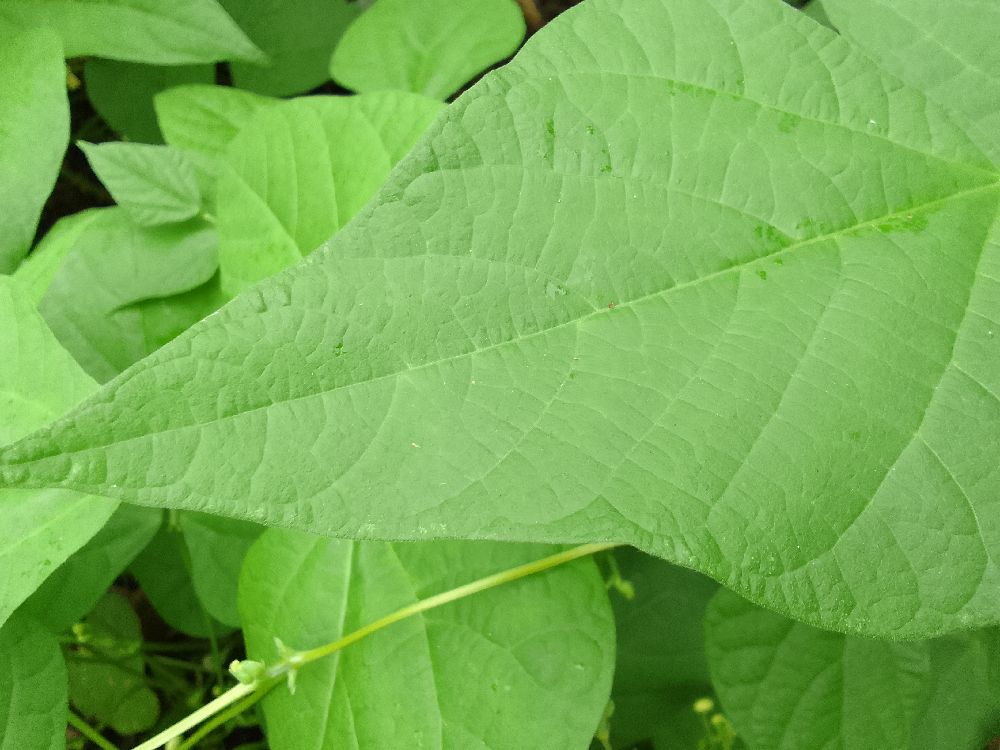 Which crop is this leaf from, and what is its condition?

common bean, healthy
